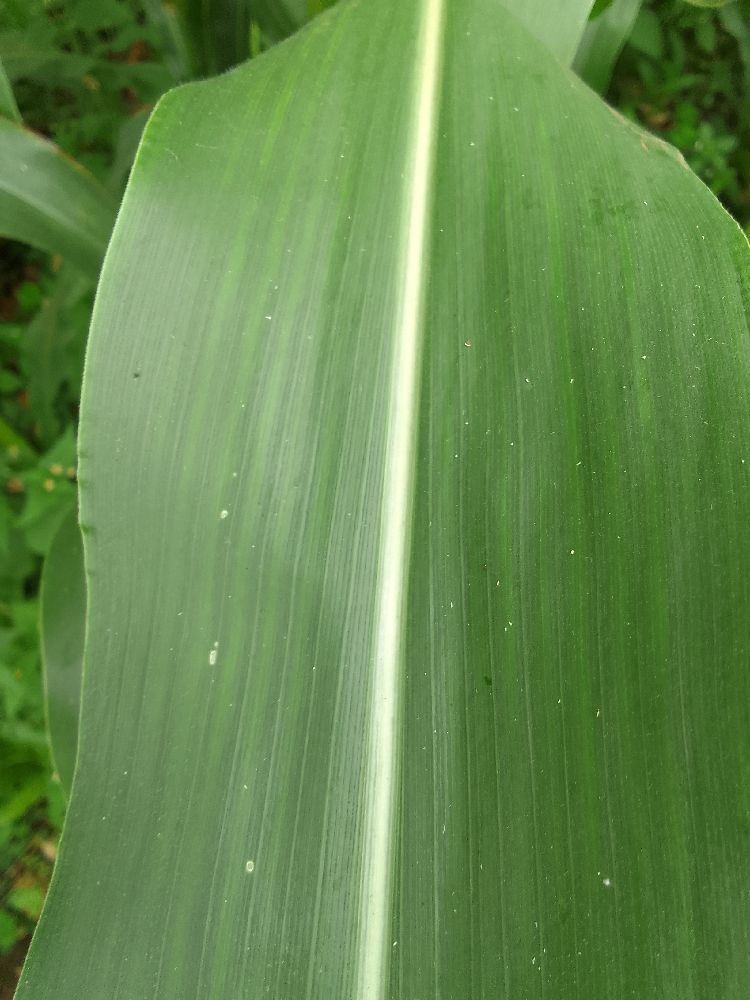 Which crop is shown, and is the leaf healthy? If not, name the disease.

maize, healthy
